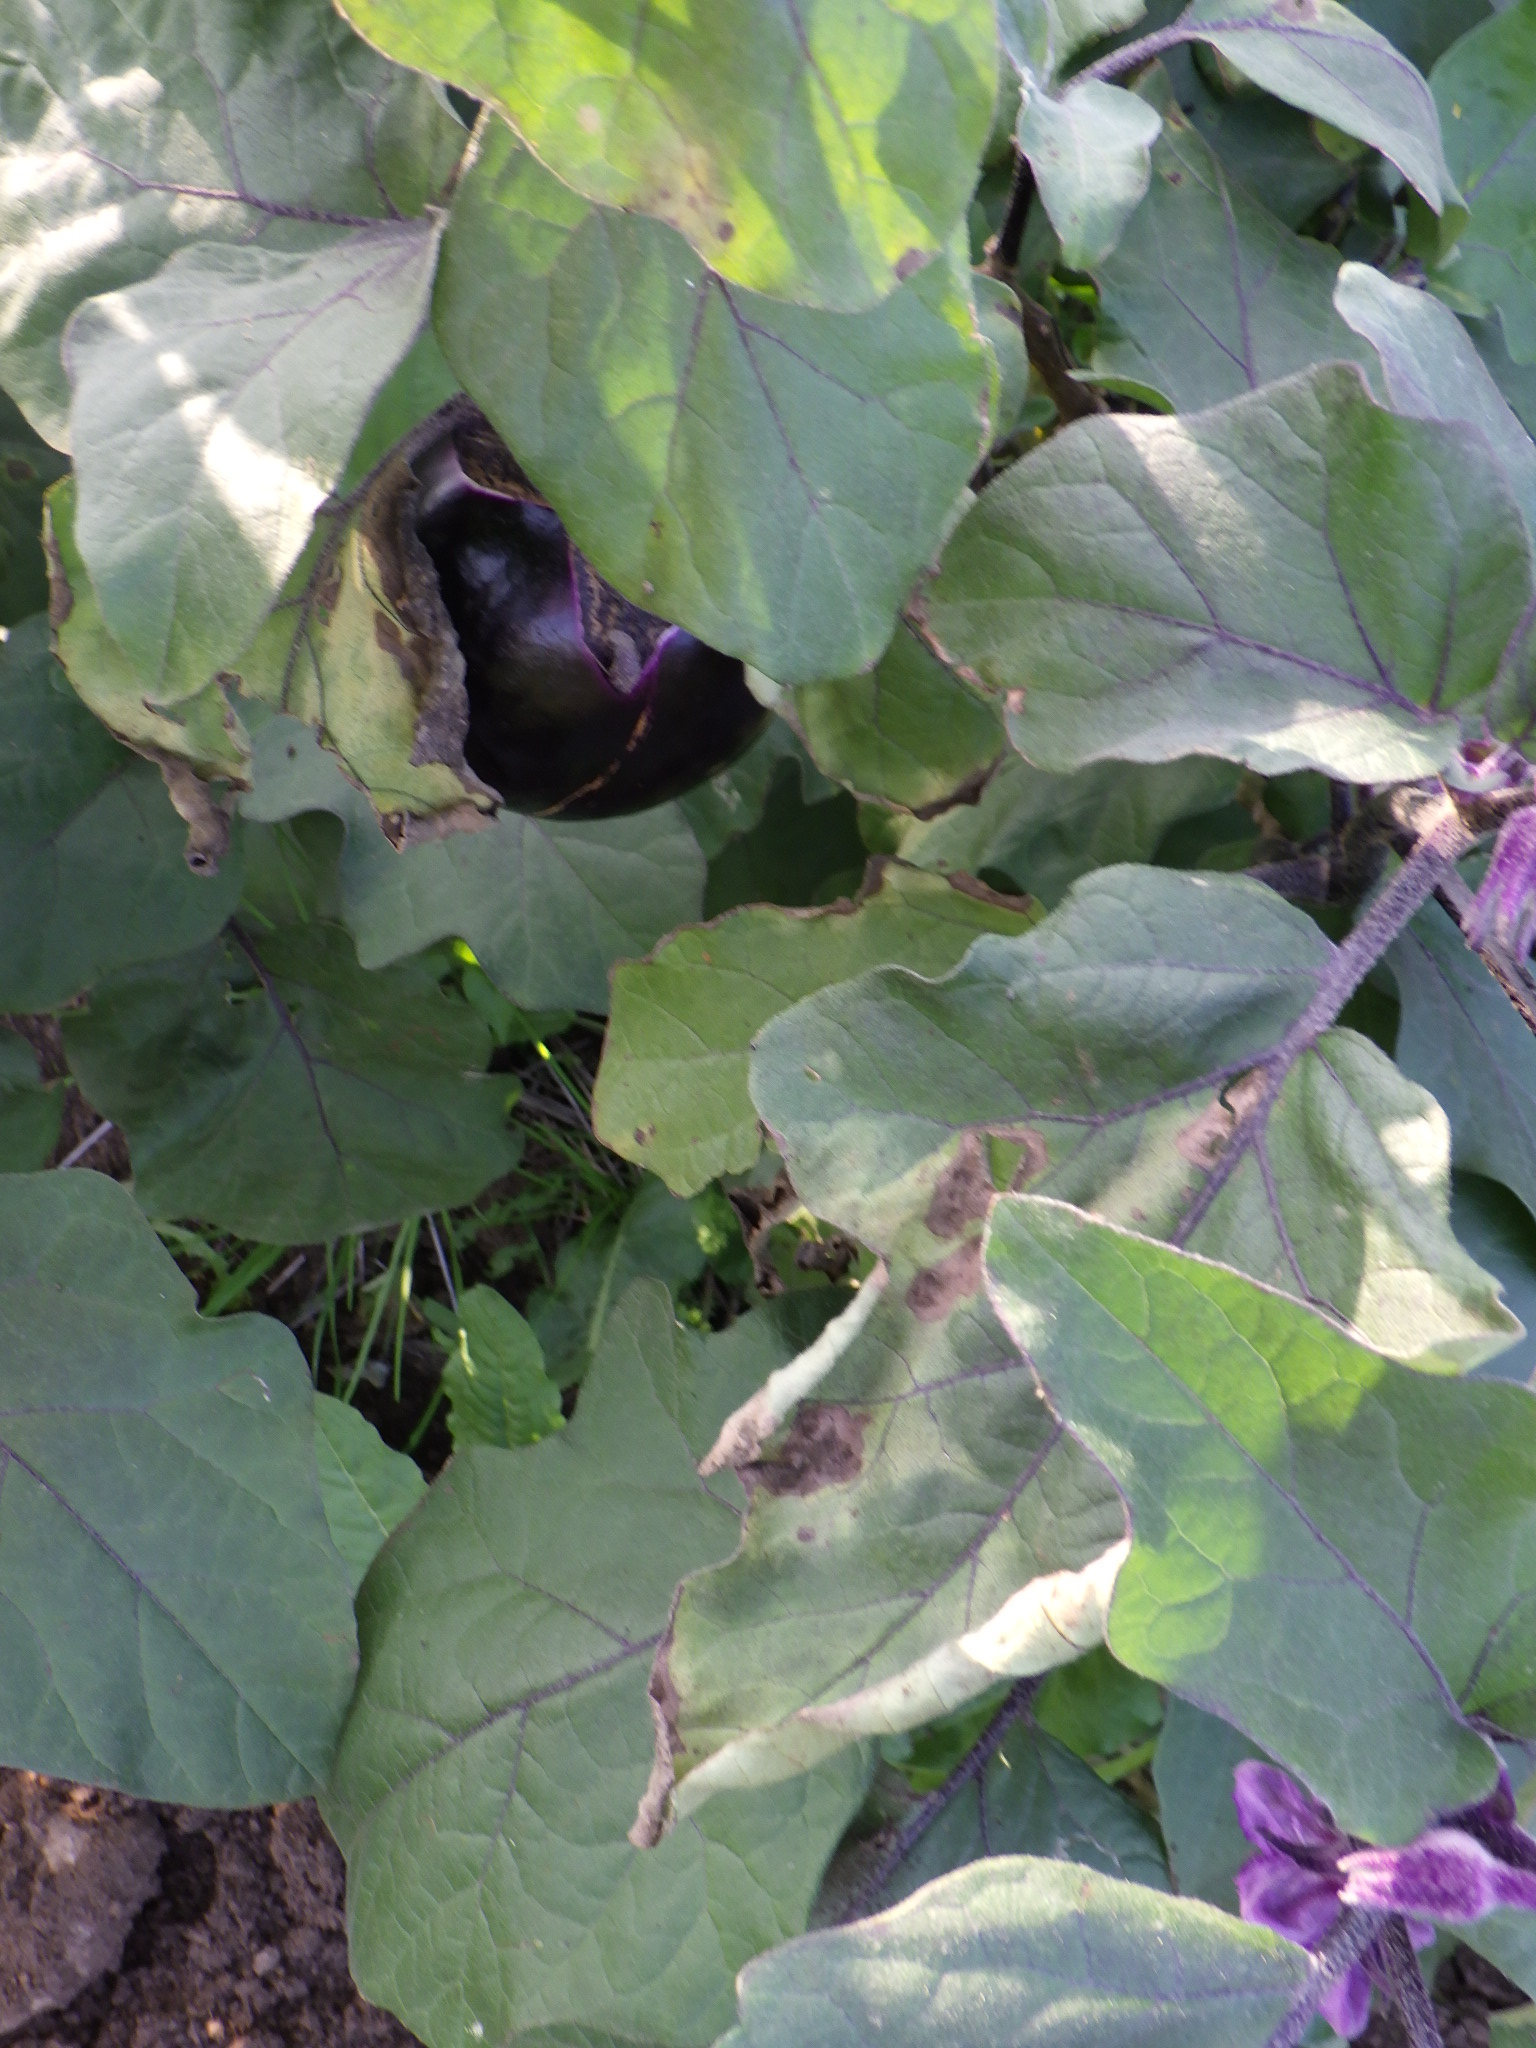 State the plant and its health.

aubergine, verticillium wilt
